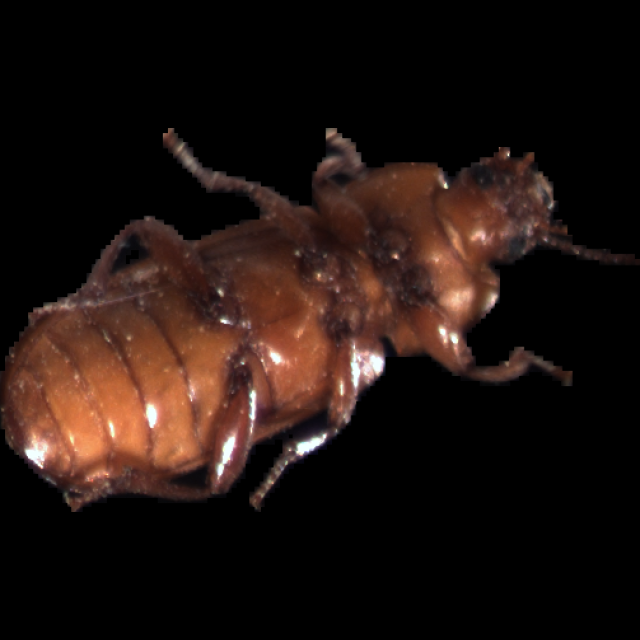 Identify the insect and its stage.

mealworm beetle
